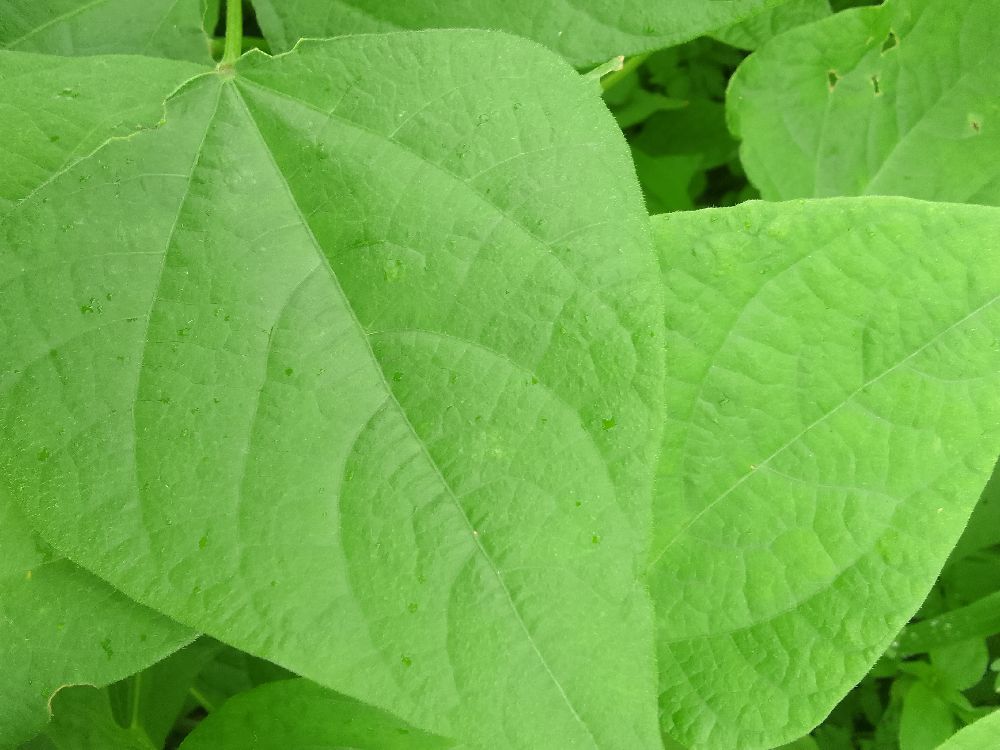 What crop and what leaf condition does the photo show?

common bean, healthy
